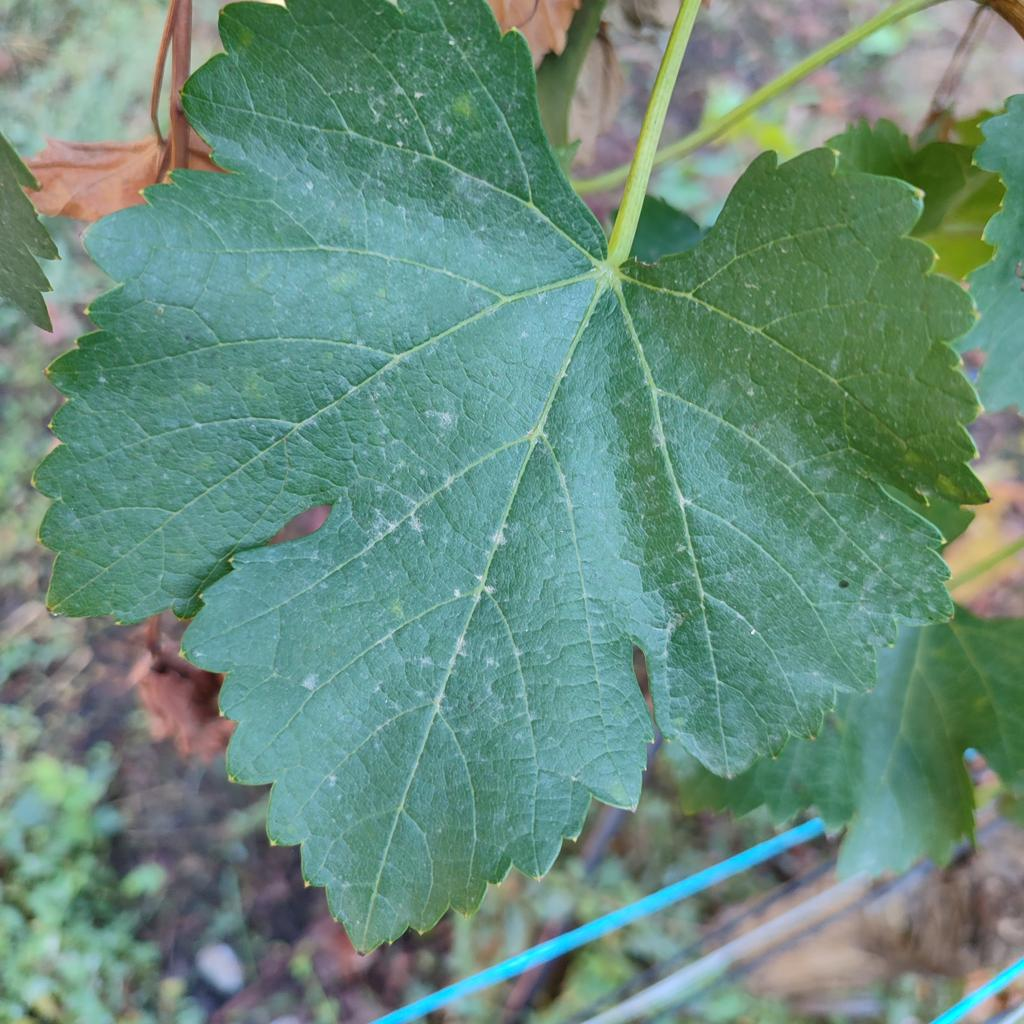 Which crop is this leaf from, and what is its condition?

grapevine, powdery mildew
